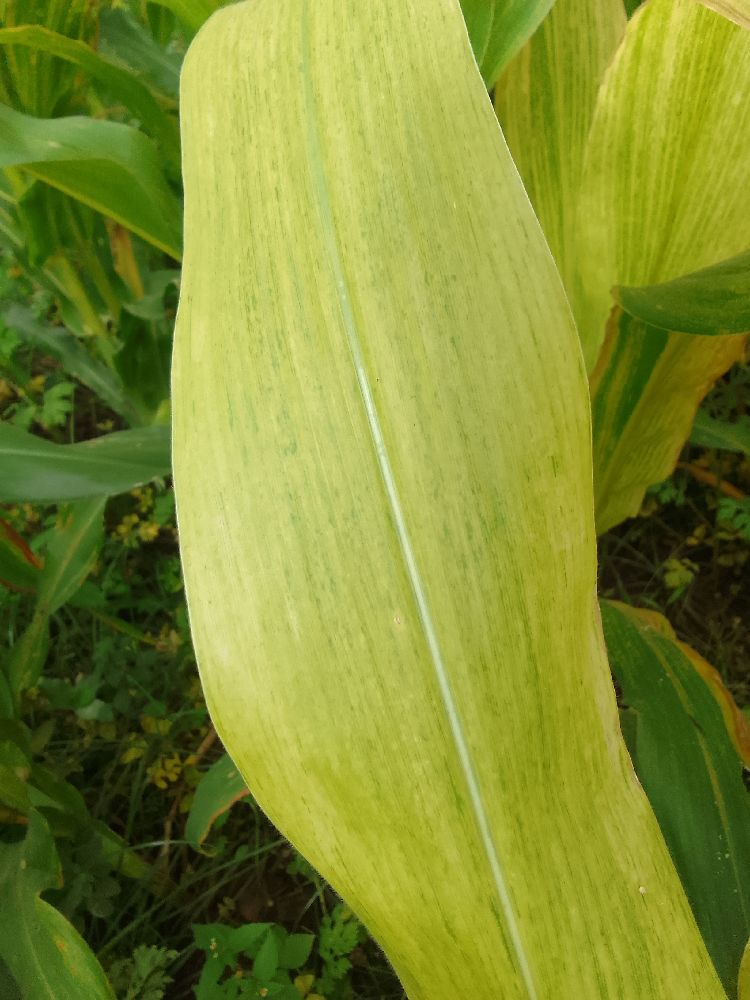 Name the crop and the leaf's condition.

maize, maize lethal necrosis
